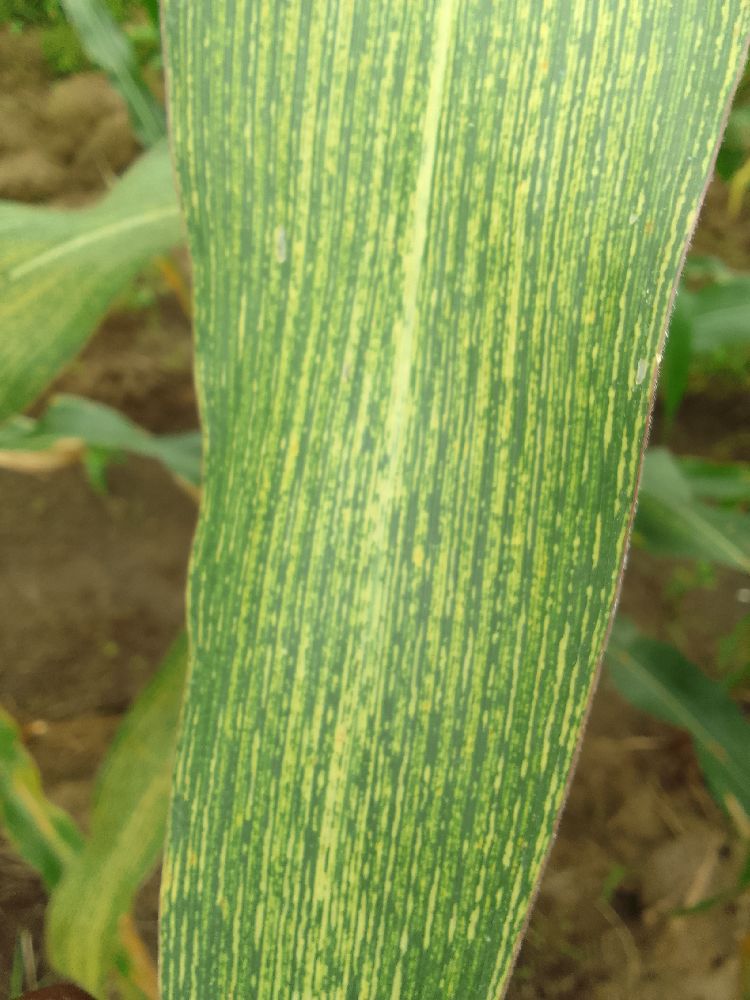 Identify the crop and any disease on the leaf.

maize, maize streak virus
